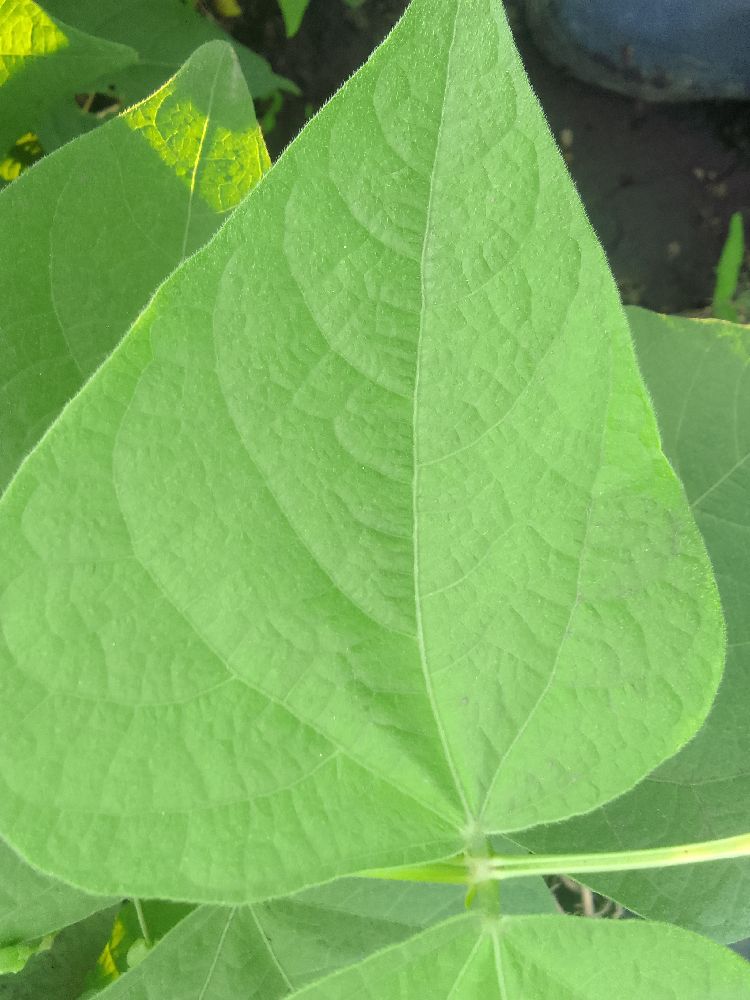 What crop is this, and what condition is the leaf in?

common bean, healthy
